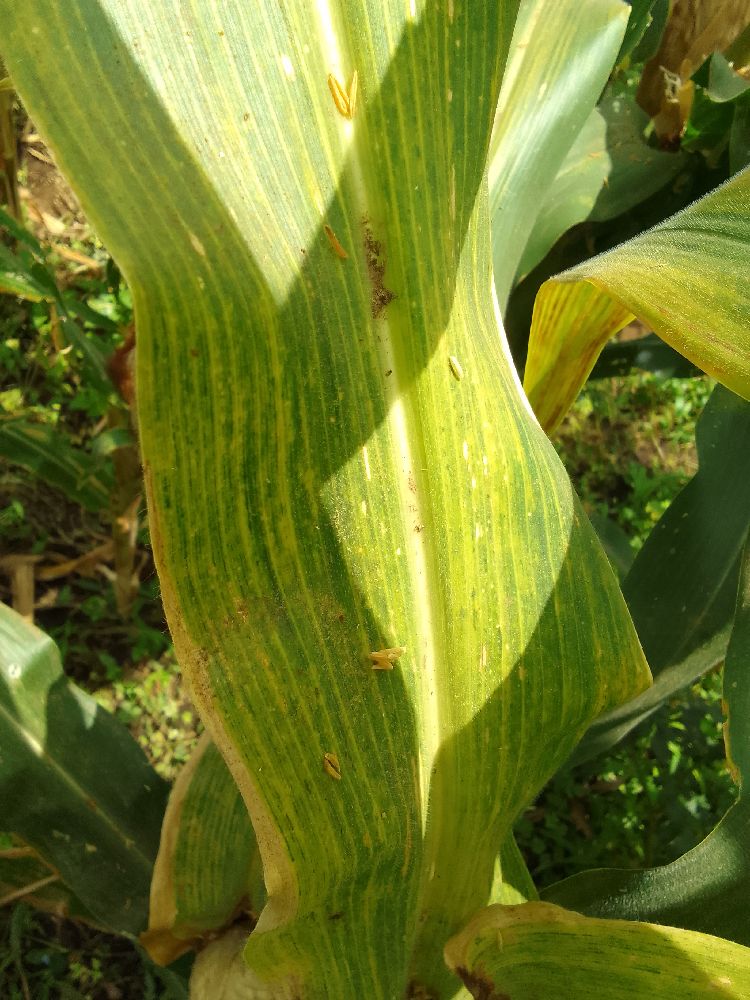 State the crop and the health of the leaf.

maize, maize lethal necrosis
